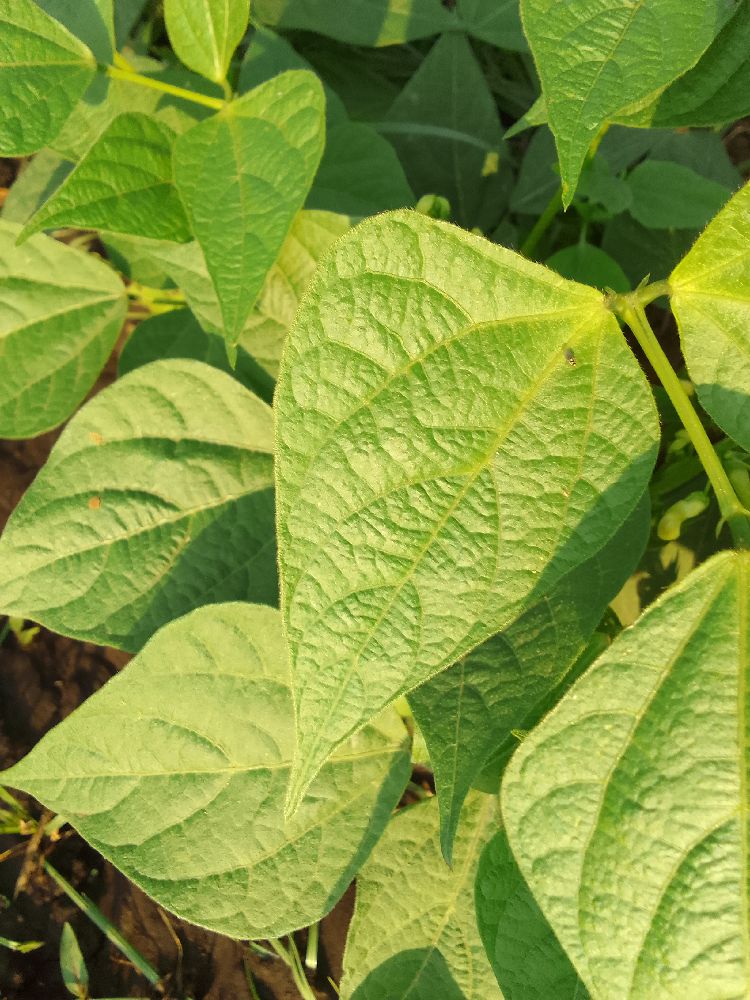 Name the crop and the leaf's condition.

common bean, healthy
